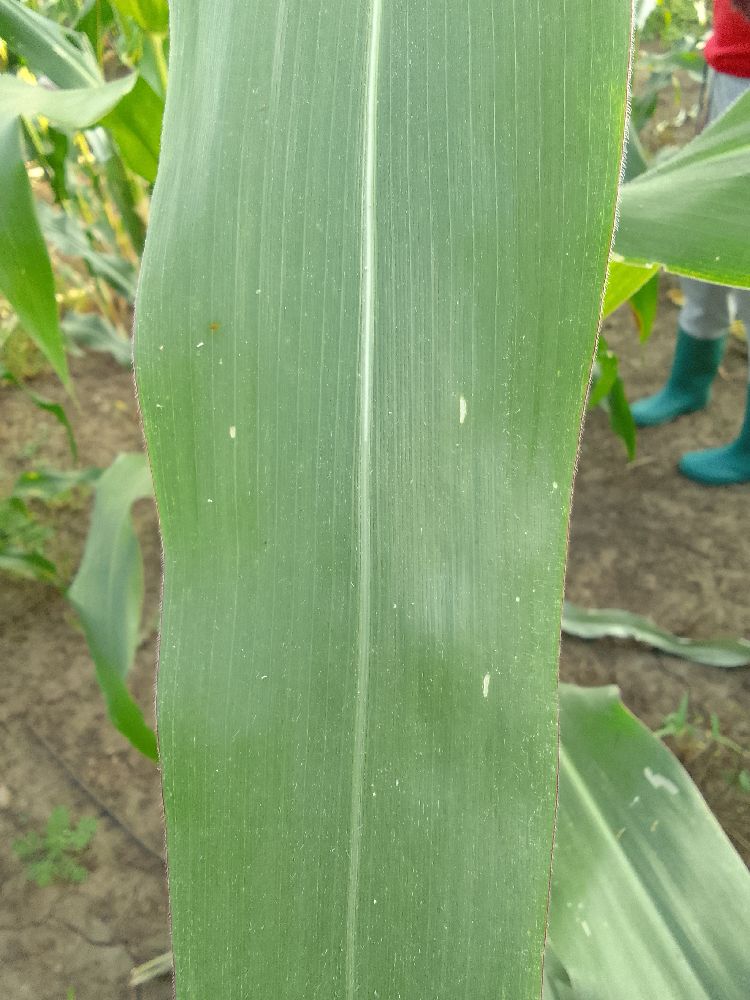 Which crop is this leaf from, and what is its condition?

maize, healthy
